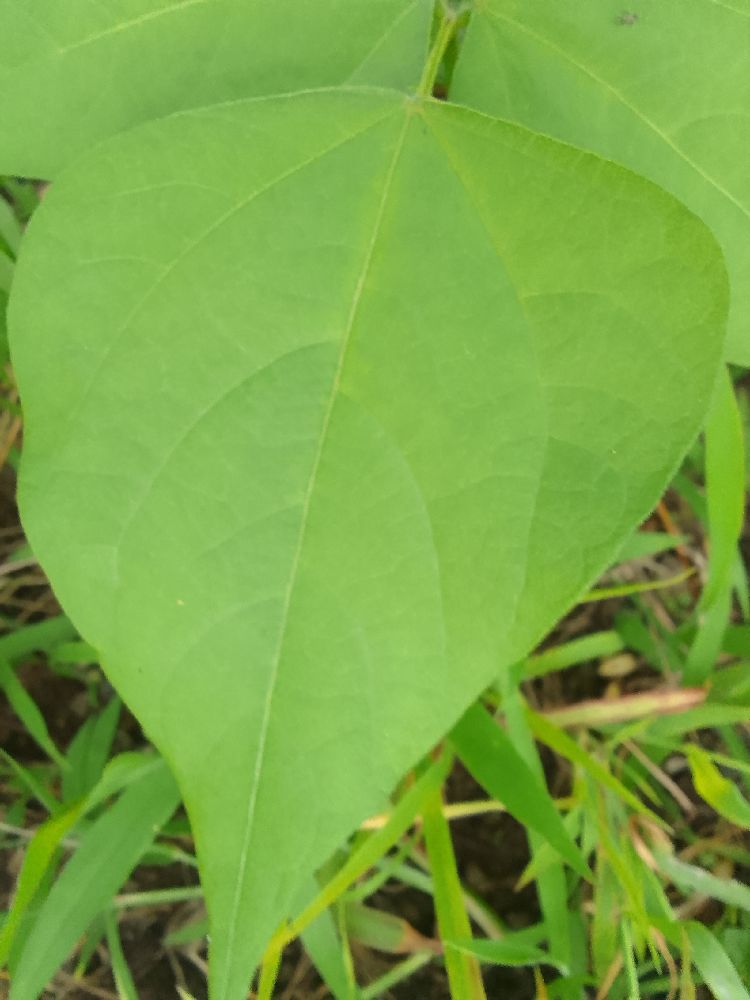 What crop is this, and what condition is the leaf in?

common bean, healthy
